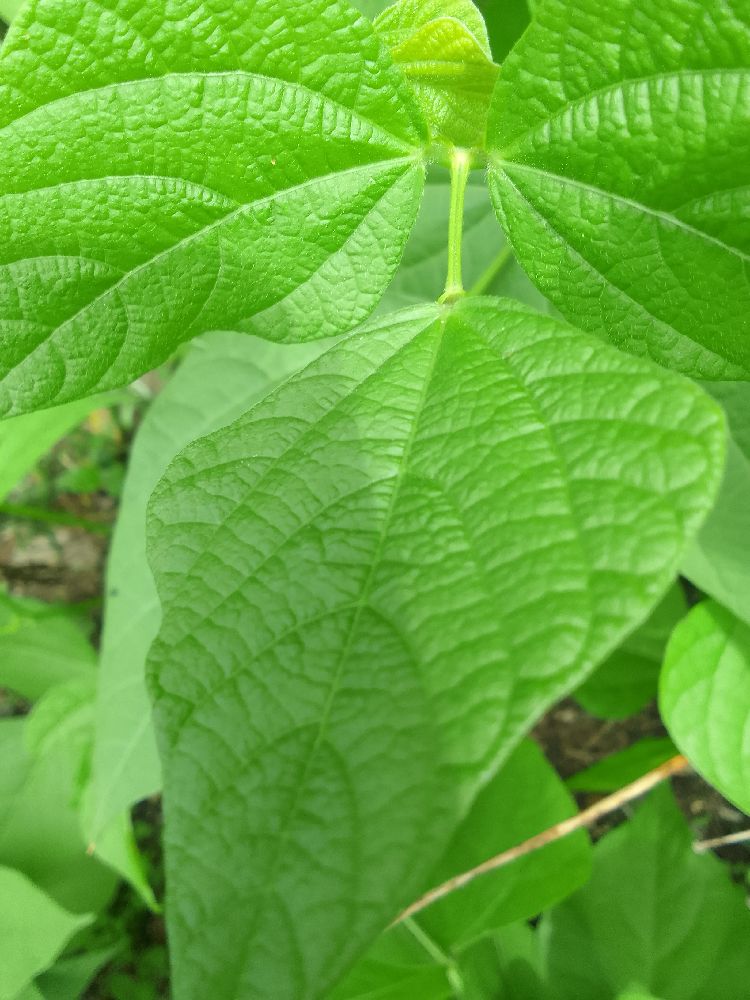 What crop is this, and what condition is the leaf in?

common bean, healthy
